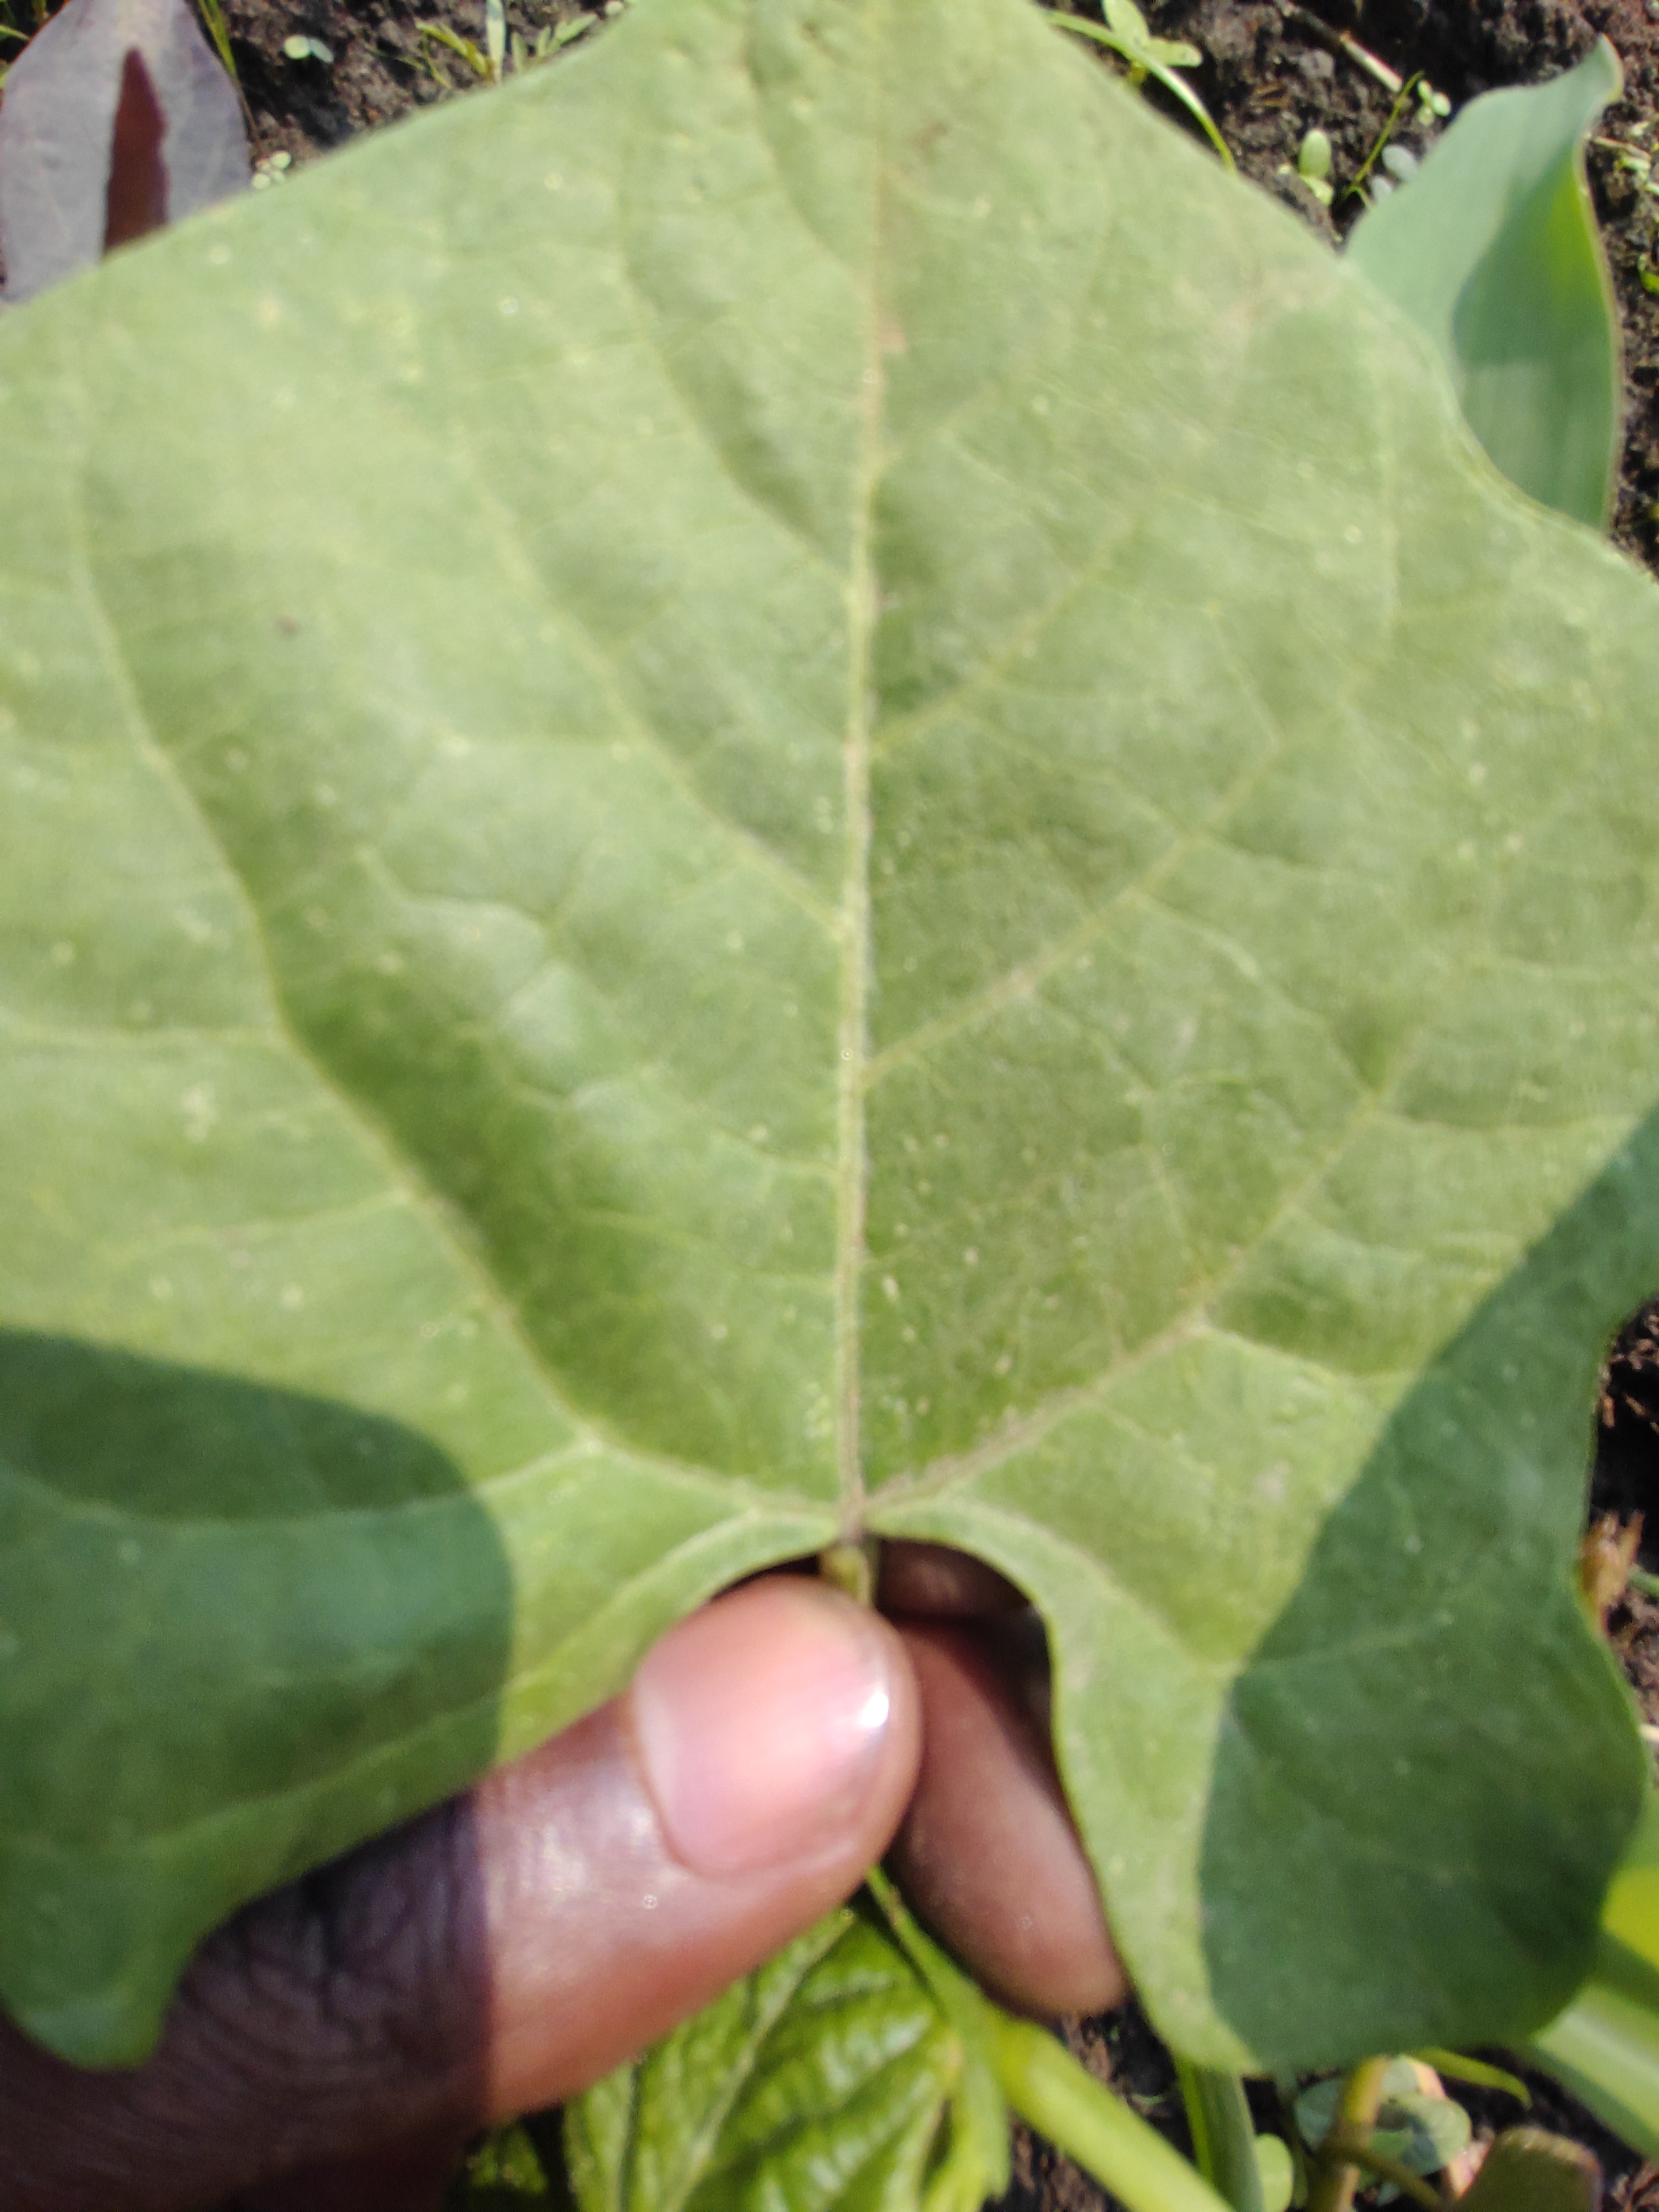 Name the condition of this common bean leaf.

healthy
